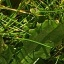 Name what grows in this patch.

structured weed
